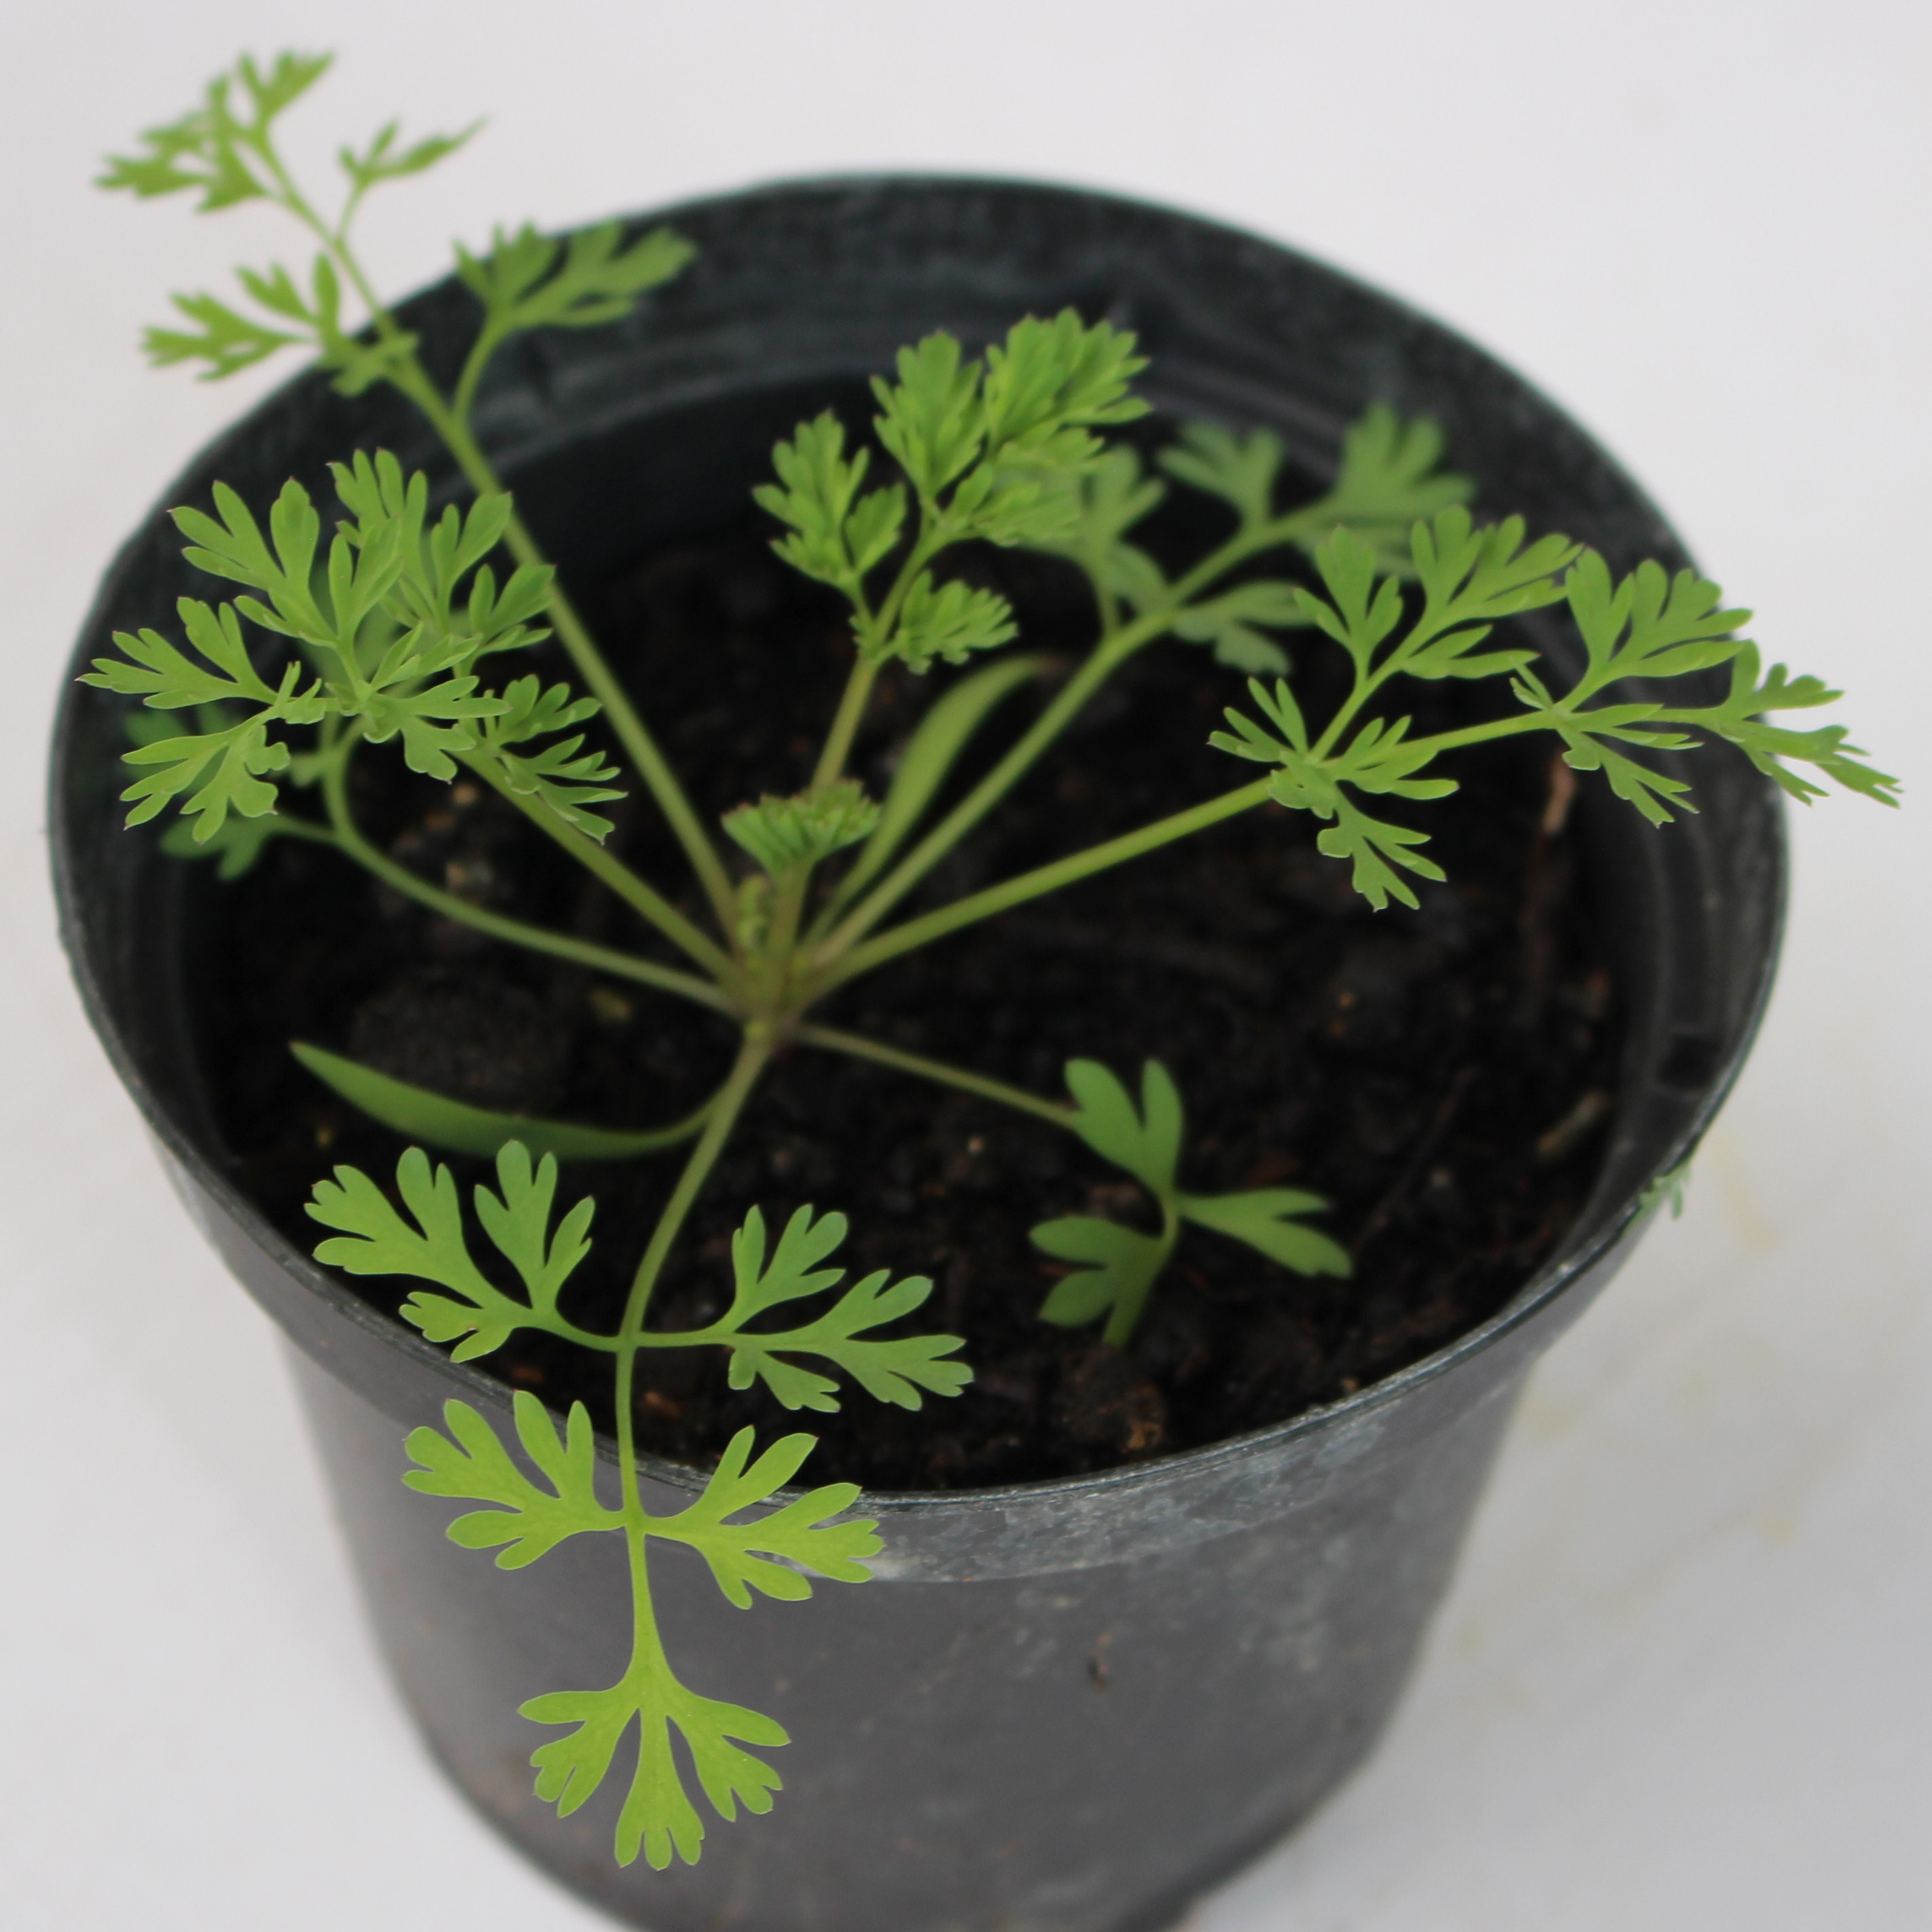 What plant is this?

Fumaria officinalis
